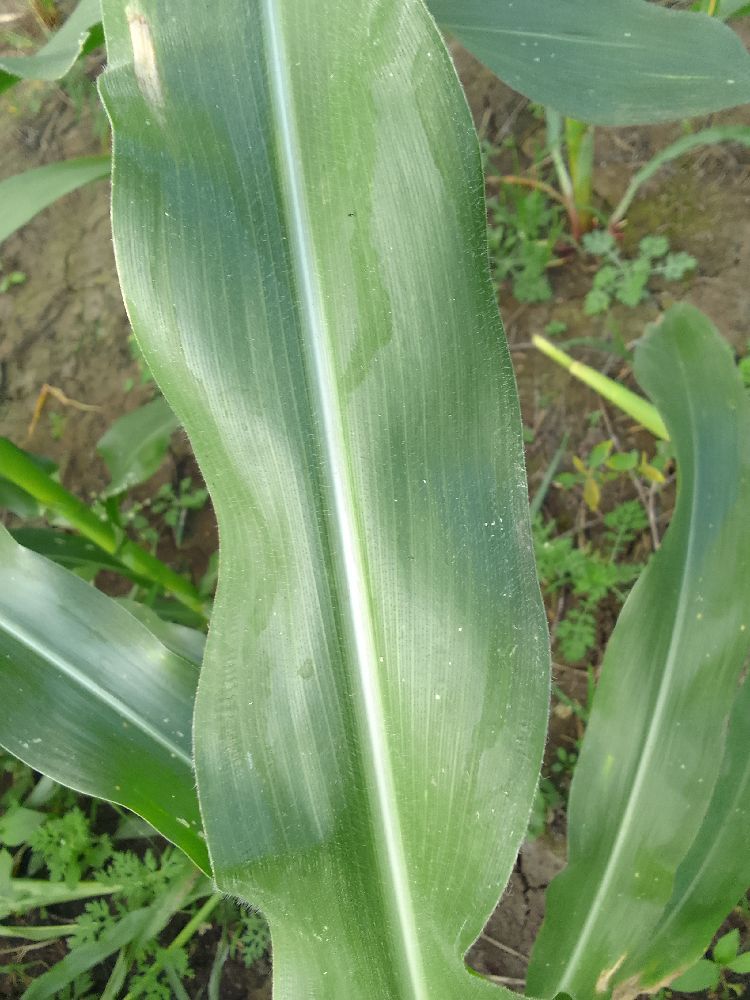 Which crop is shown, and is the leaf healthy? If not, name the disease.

maize, healthy
